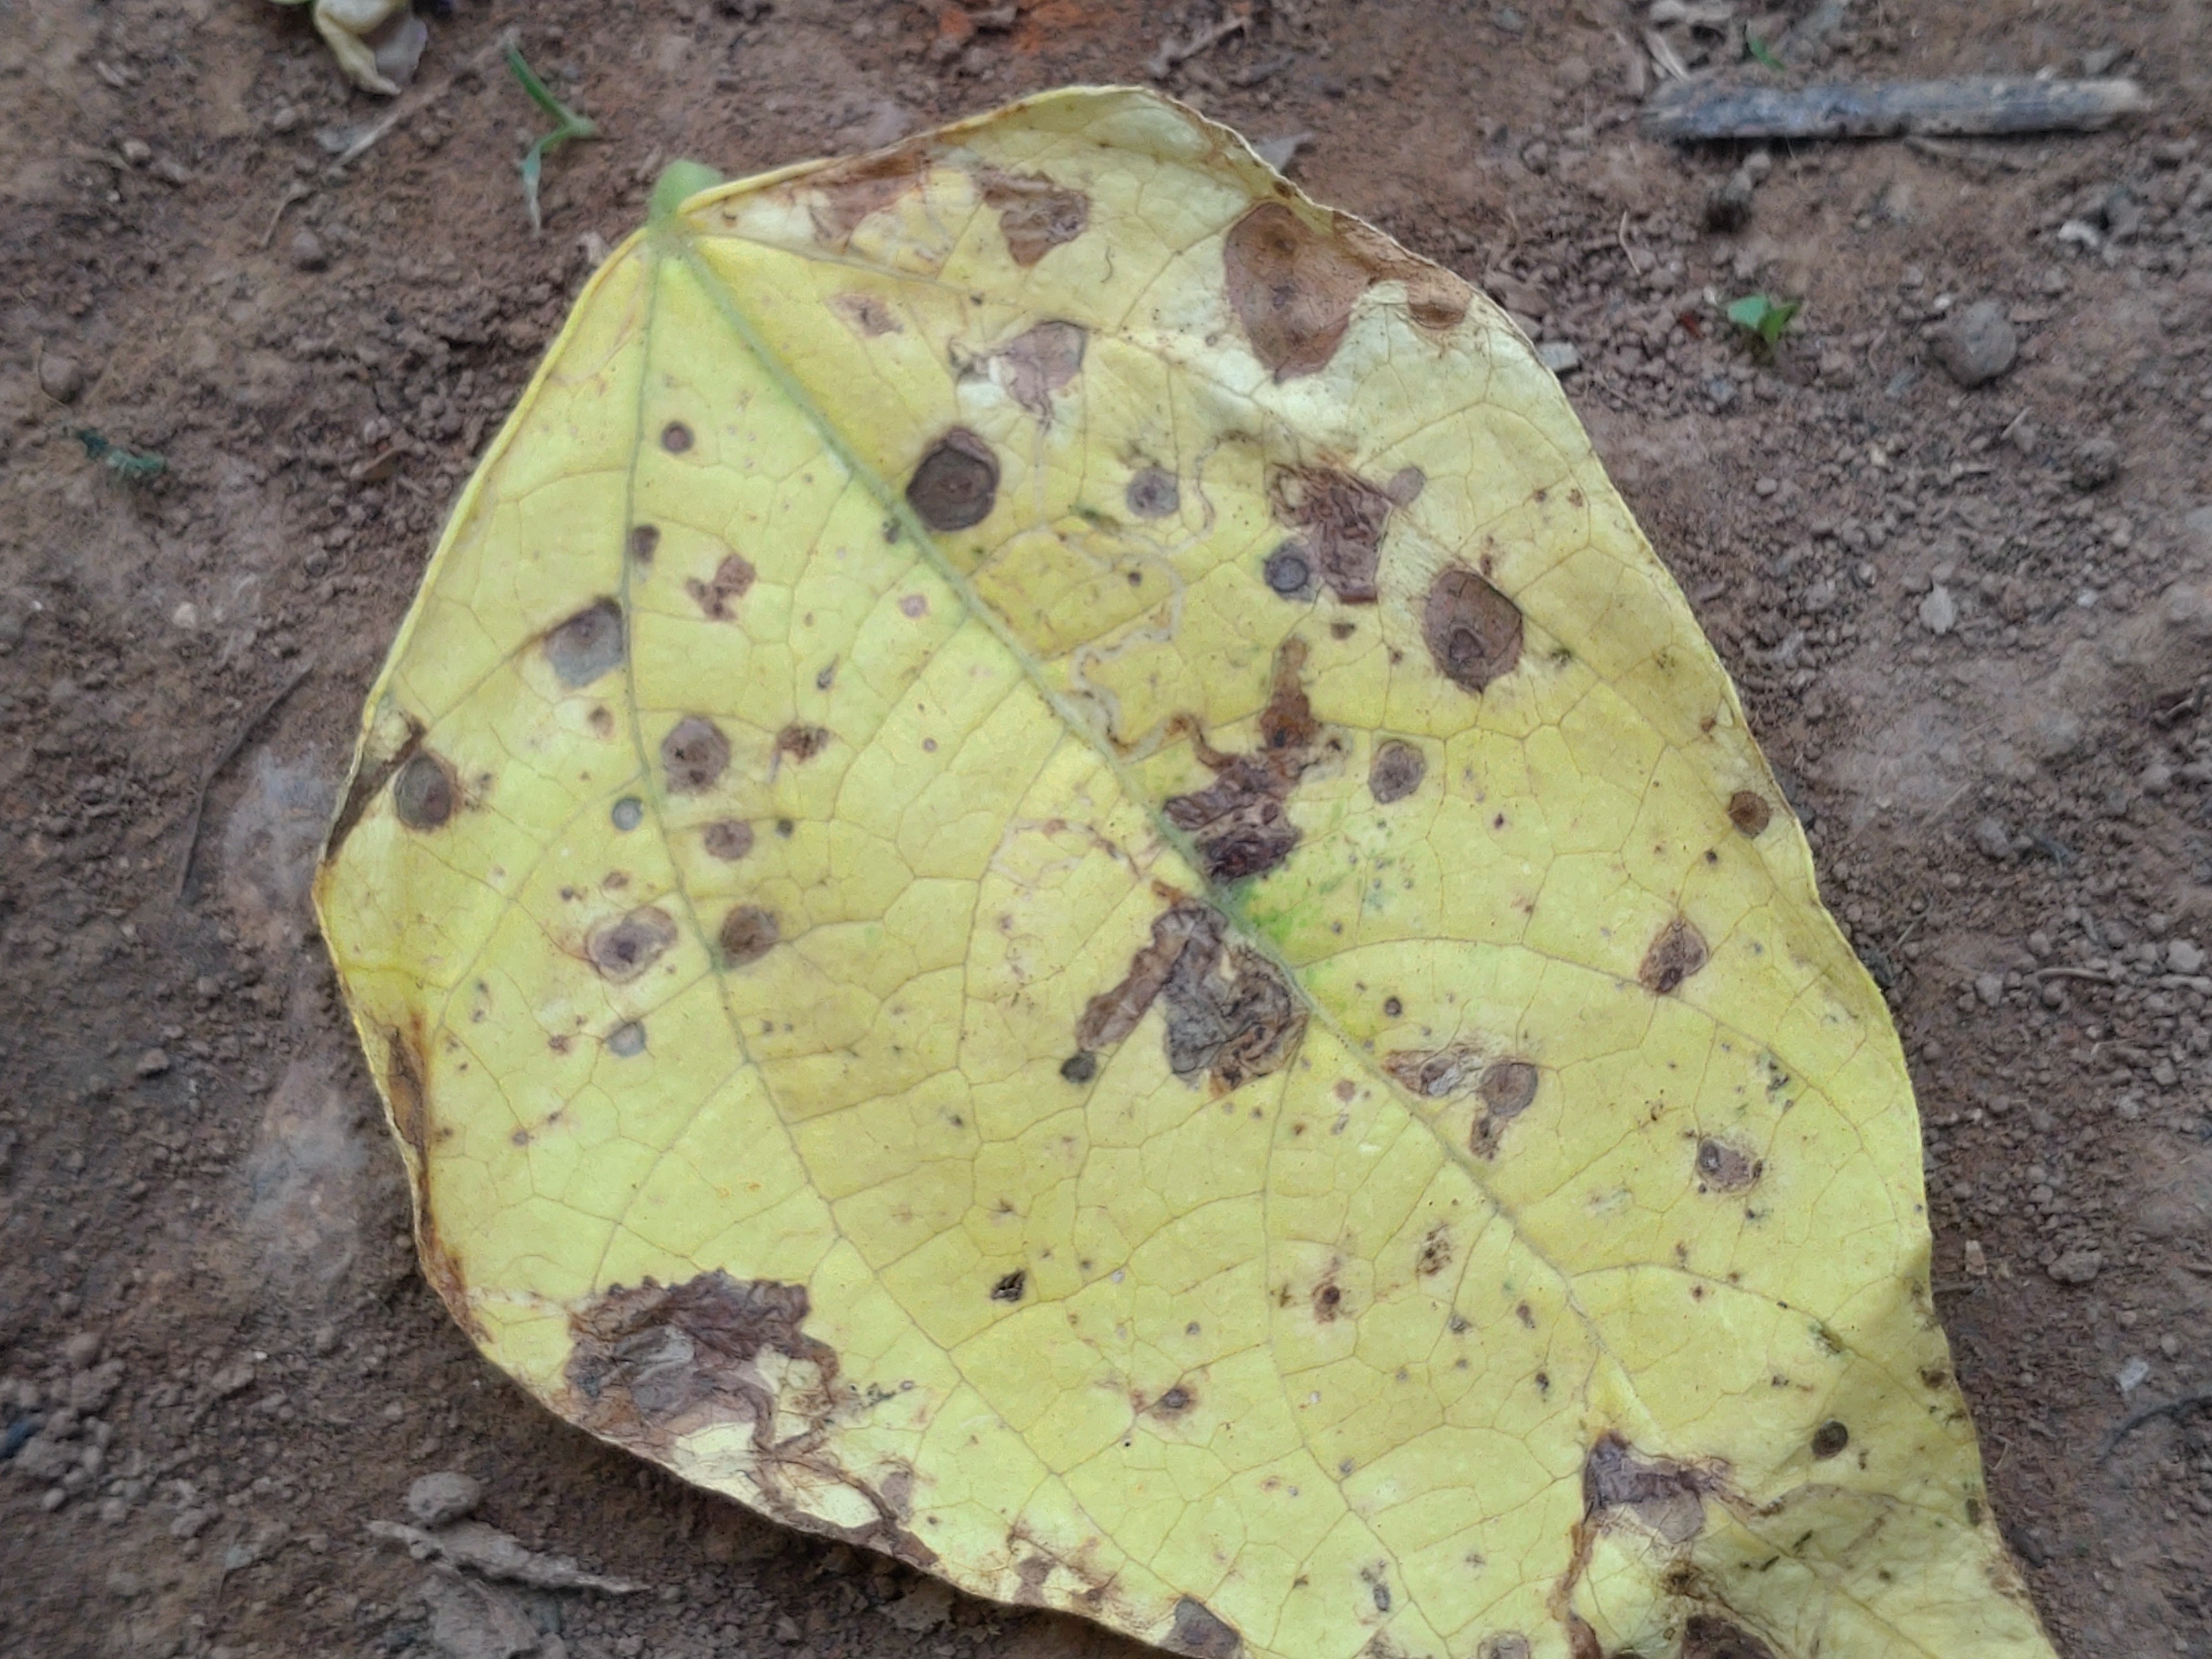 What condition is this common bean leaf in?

anthracnose
